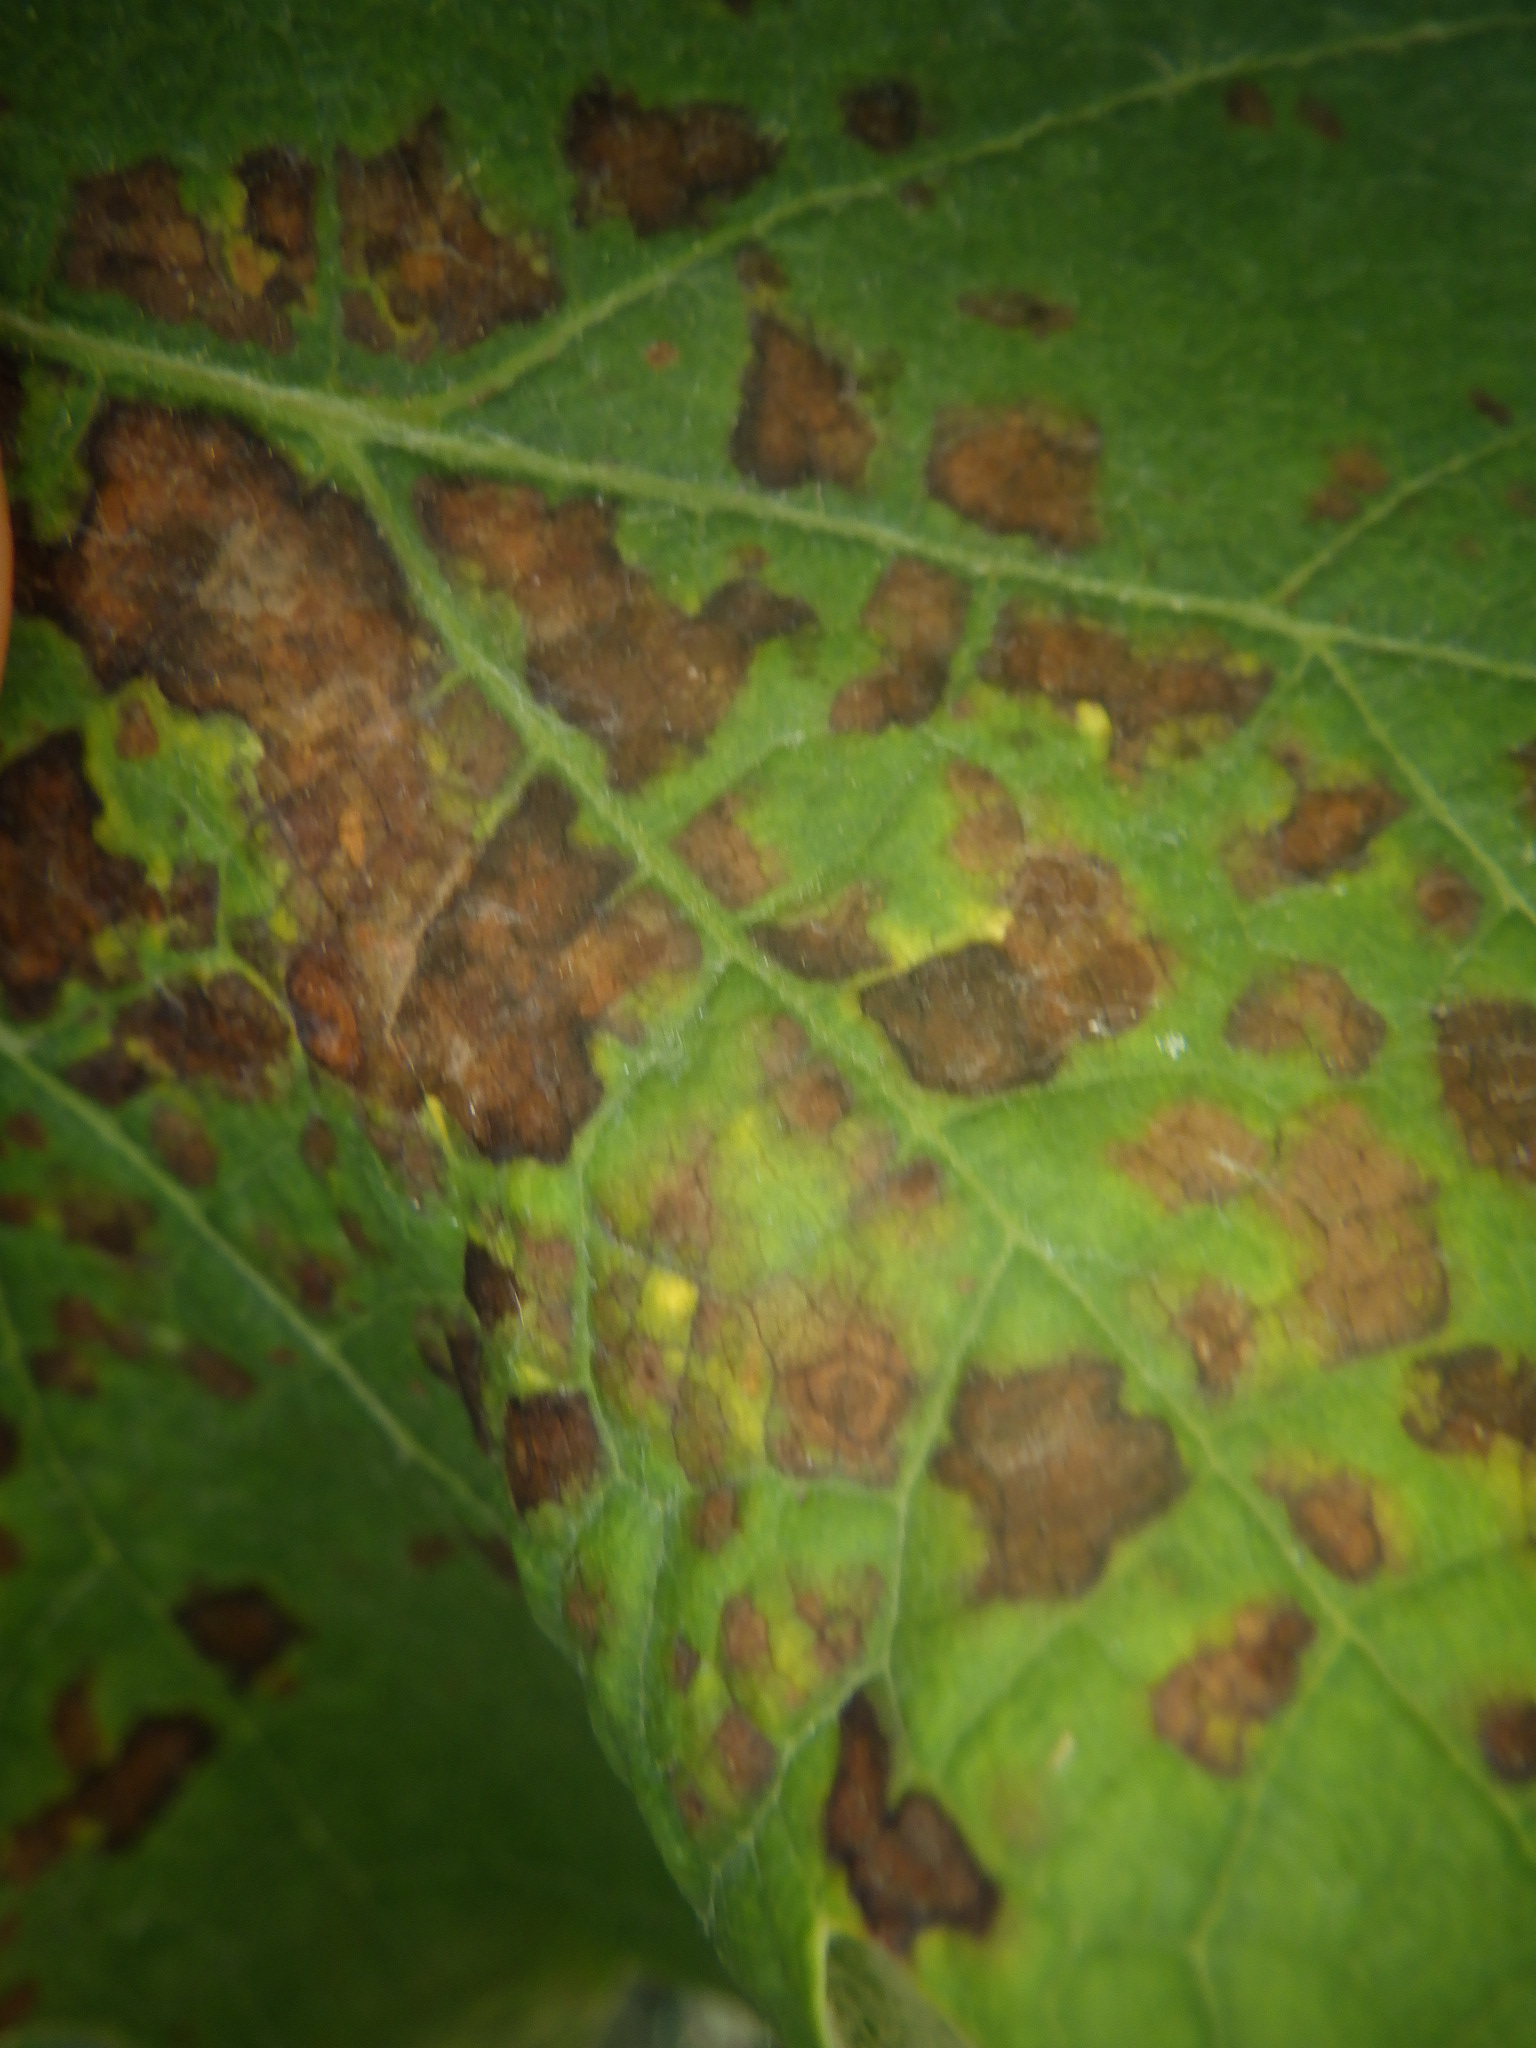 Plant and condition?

grapevine, downy mildew
